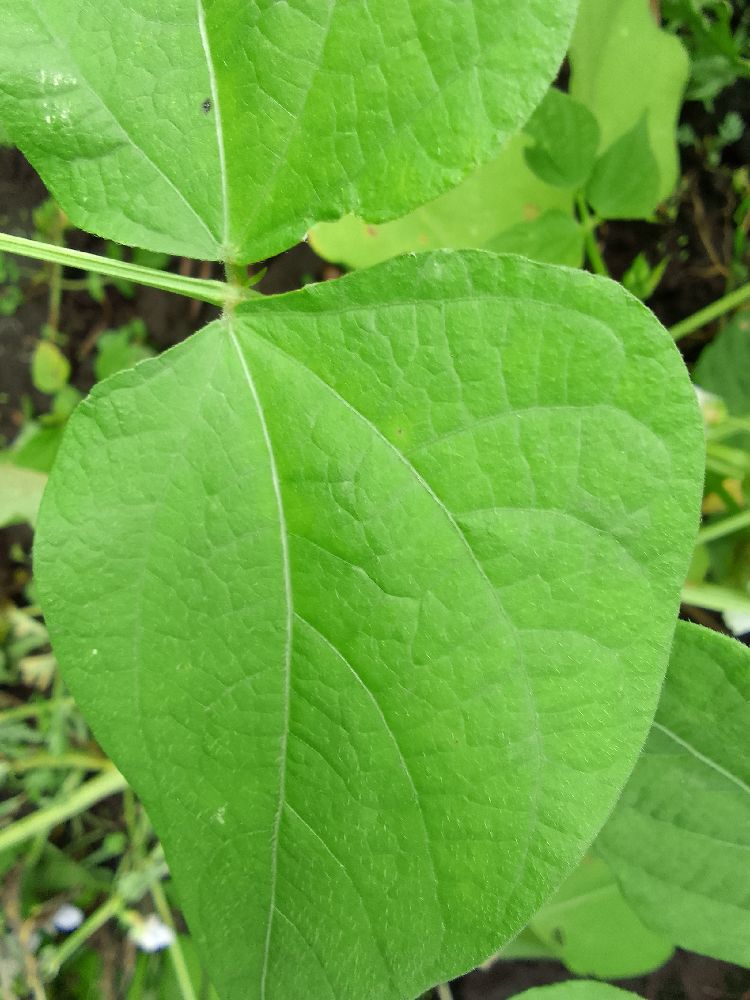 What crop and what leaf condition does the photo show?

common bean, healthy
